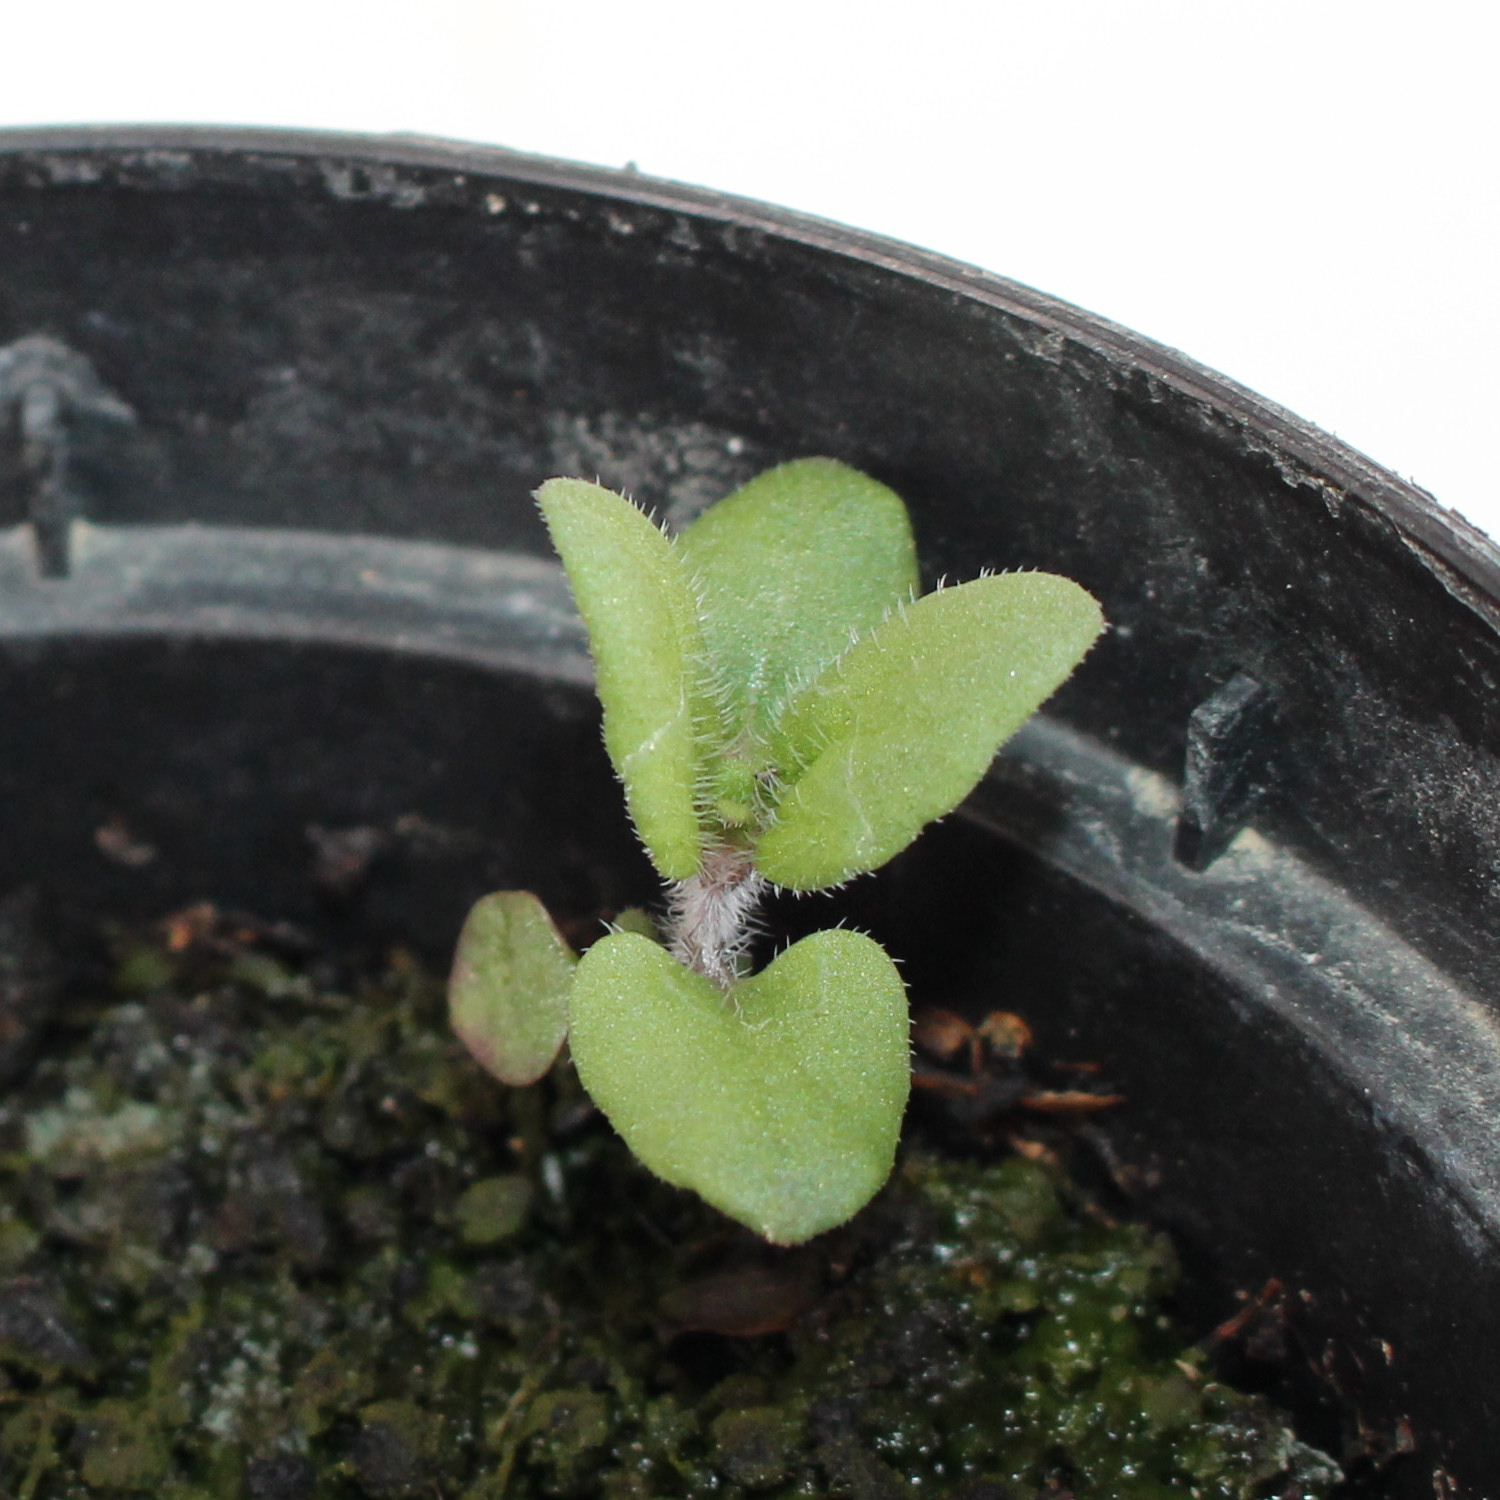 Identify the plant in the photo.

Veronica persica
